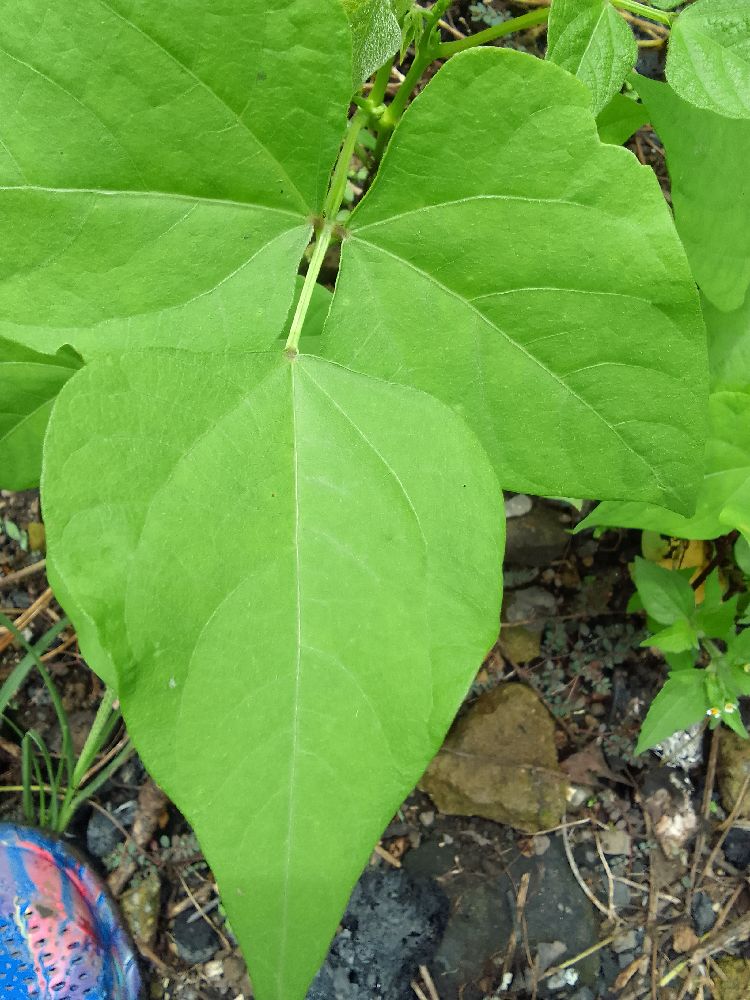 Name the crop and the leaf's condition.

common bean, healthy
